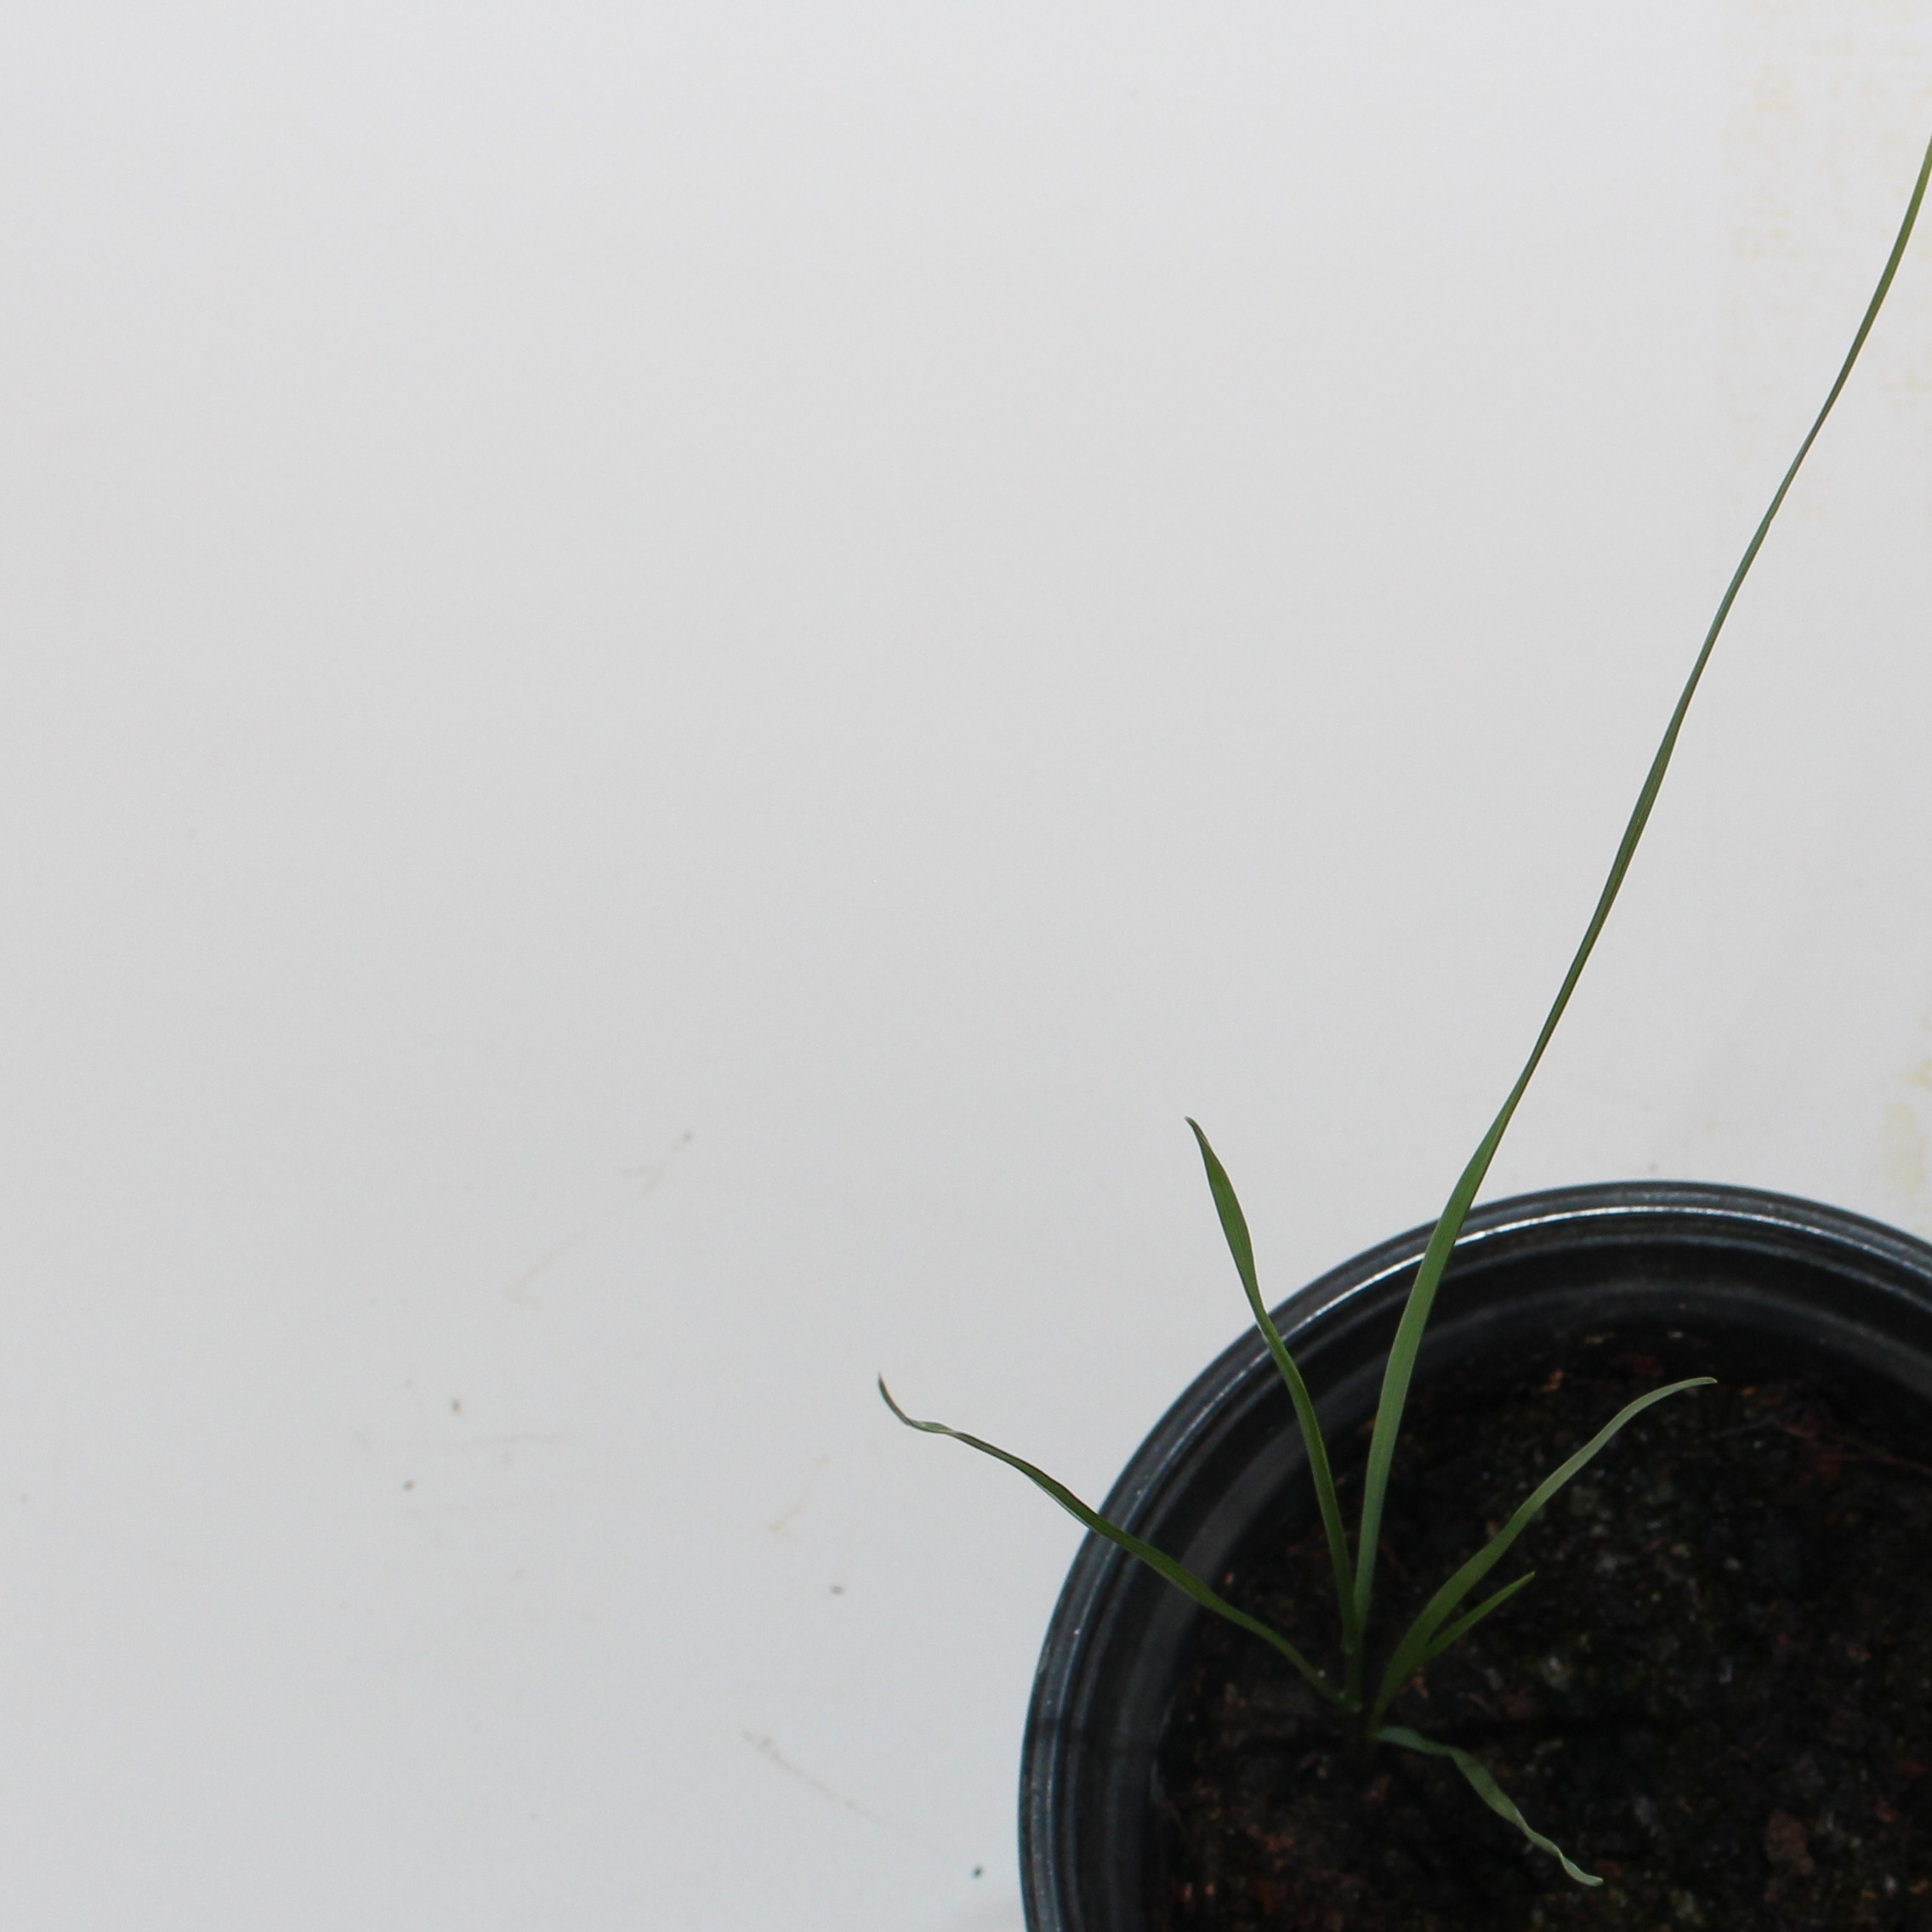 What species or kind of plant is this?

Lolium multiflorum
